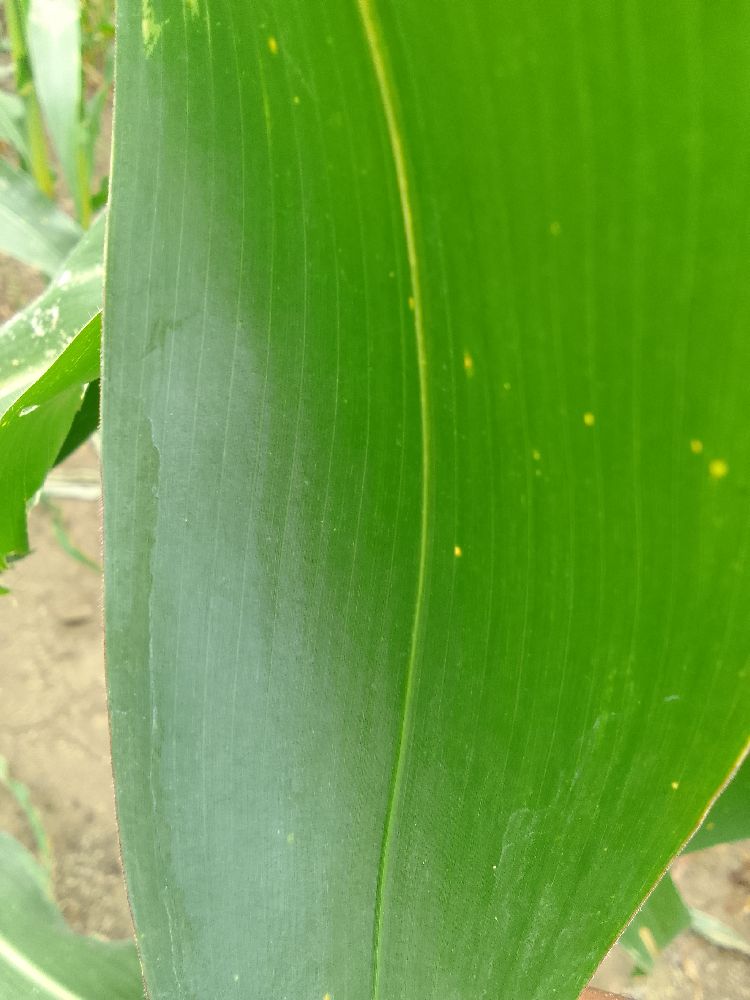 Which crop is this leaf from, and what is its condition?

maize, healthy
